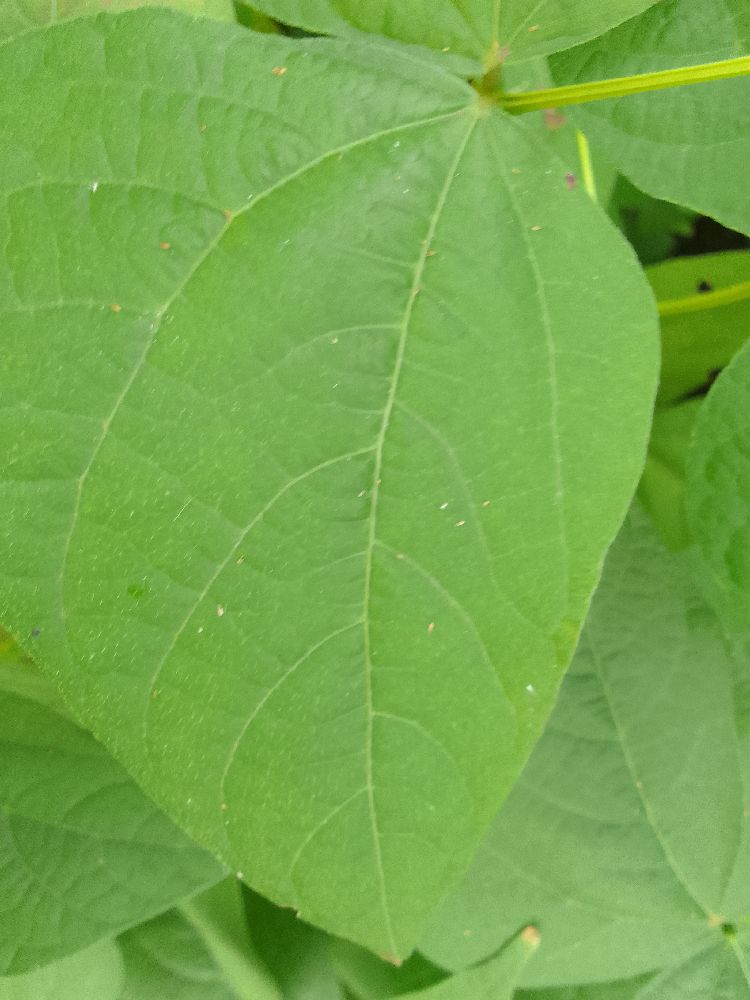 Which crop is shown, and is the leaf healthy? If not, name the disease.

common bean, healthy
